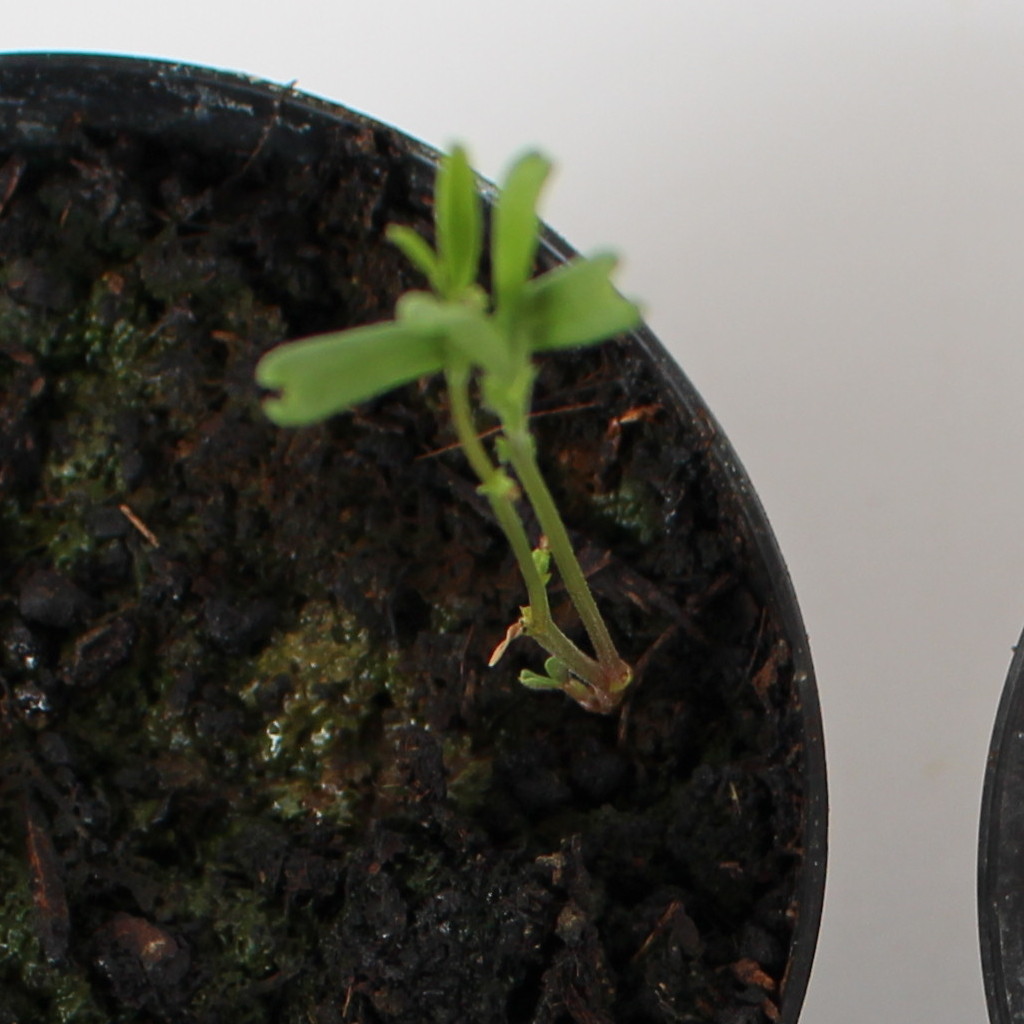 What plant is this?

Vicia sativa
